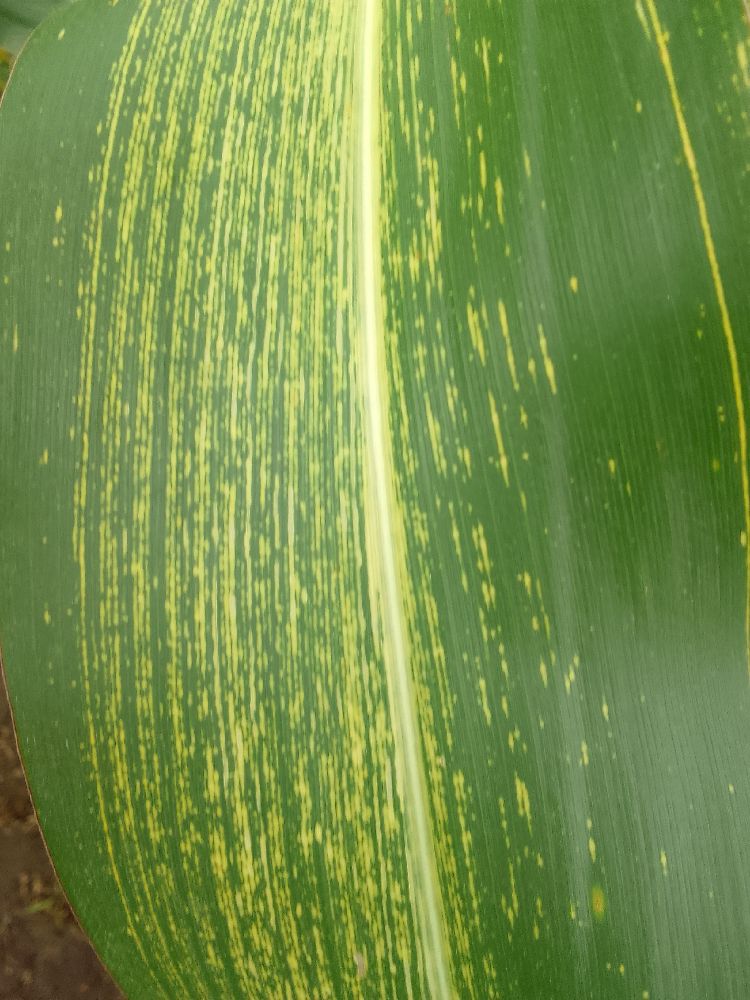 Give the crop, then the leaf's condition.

maize, maize streak virus
